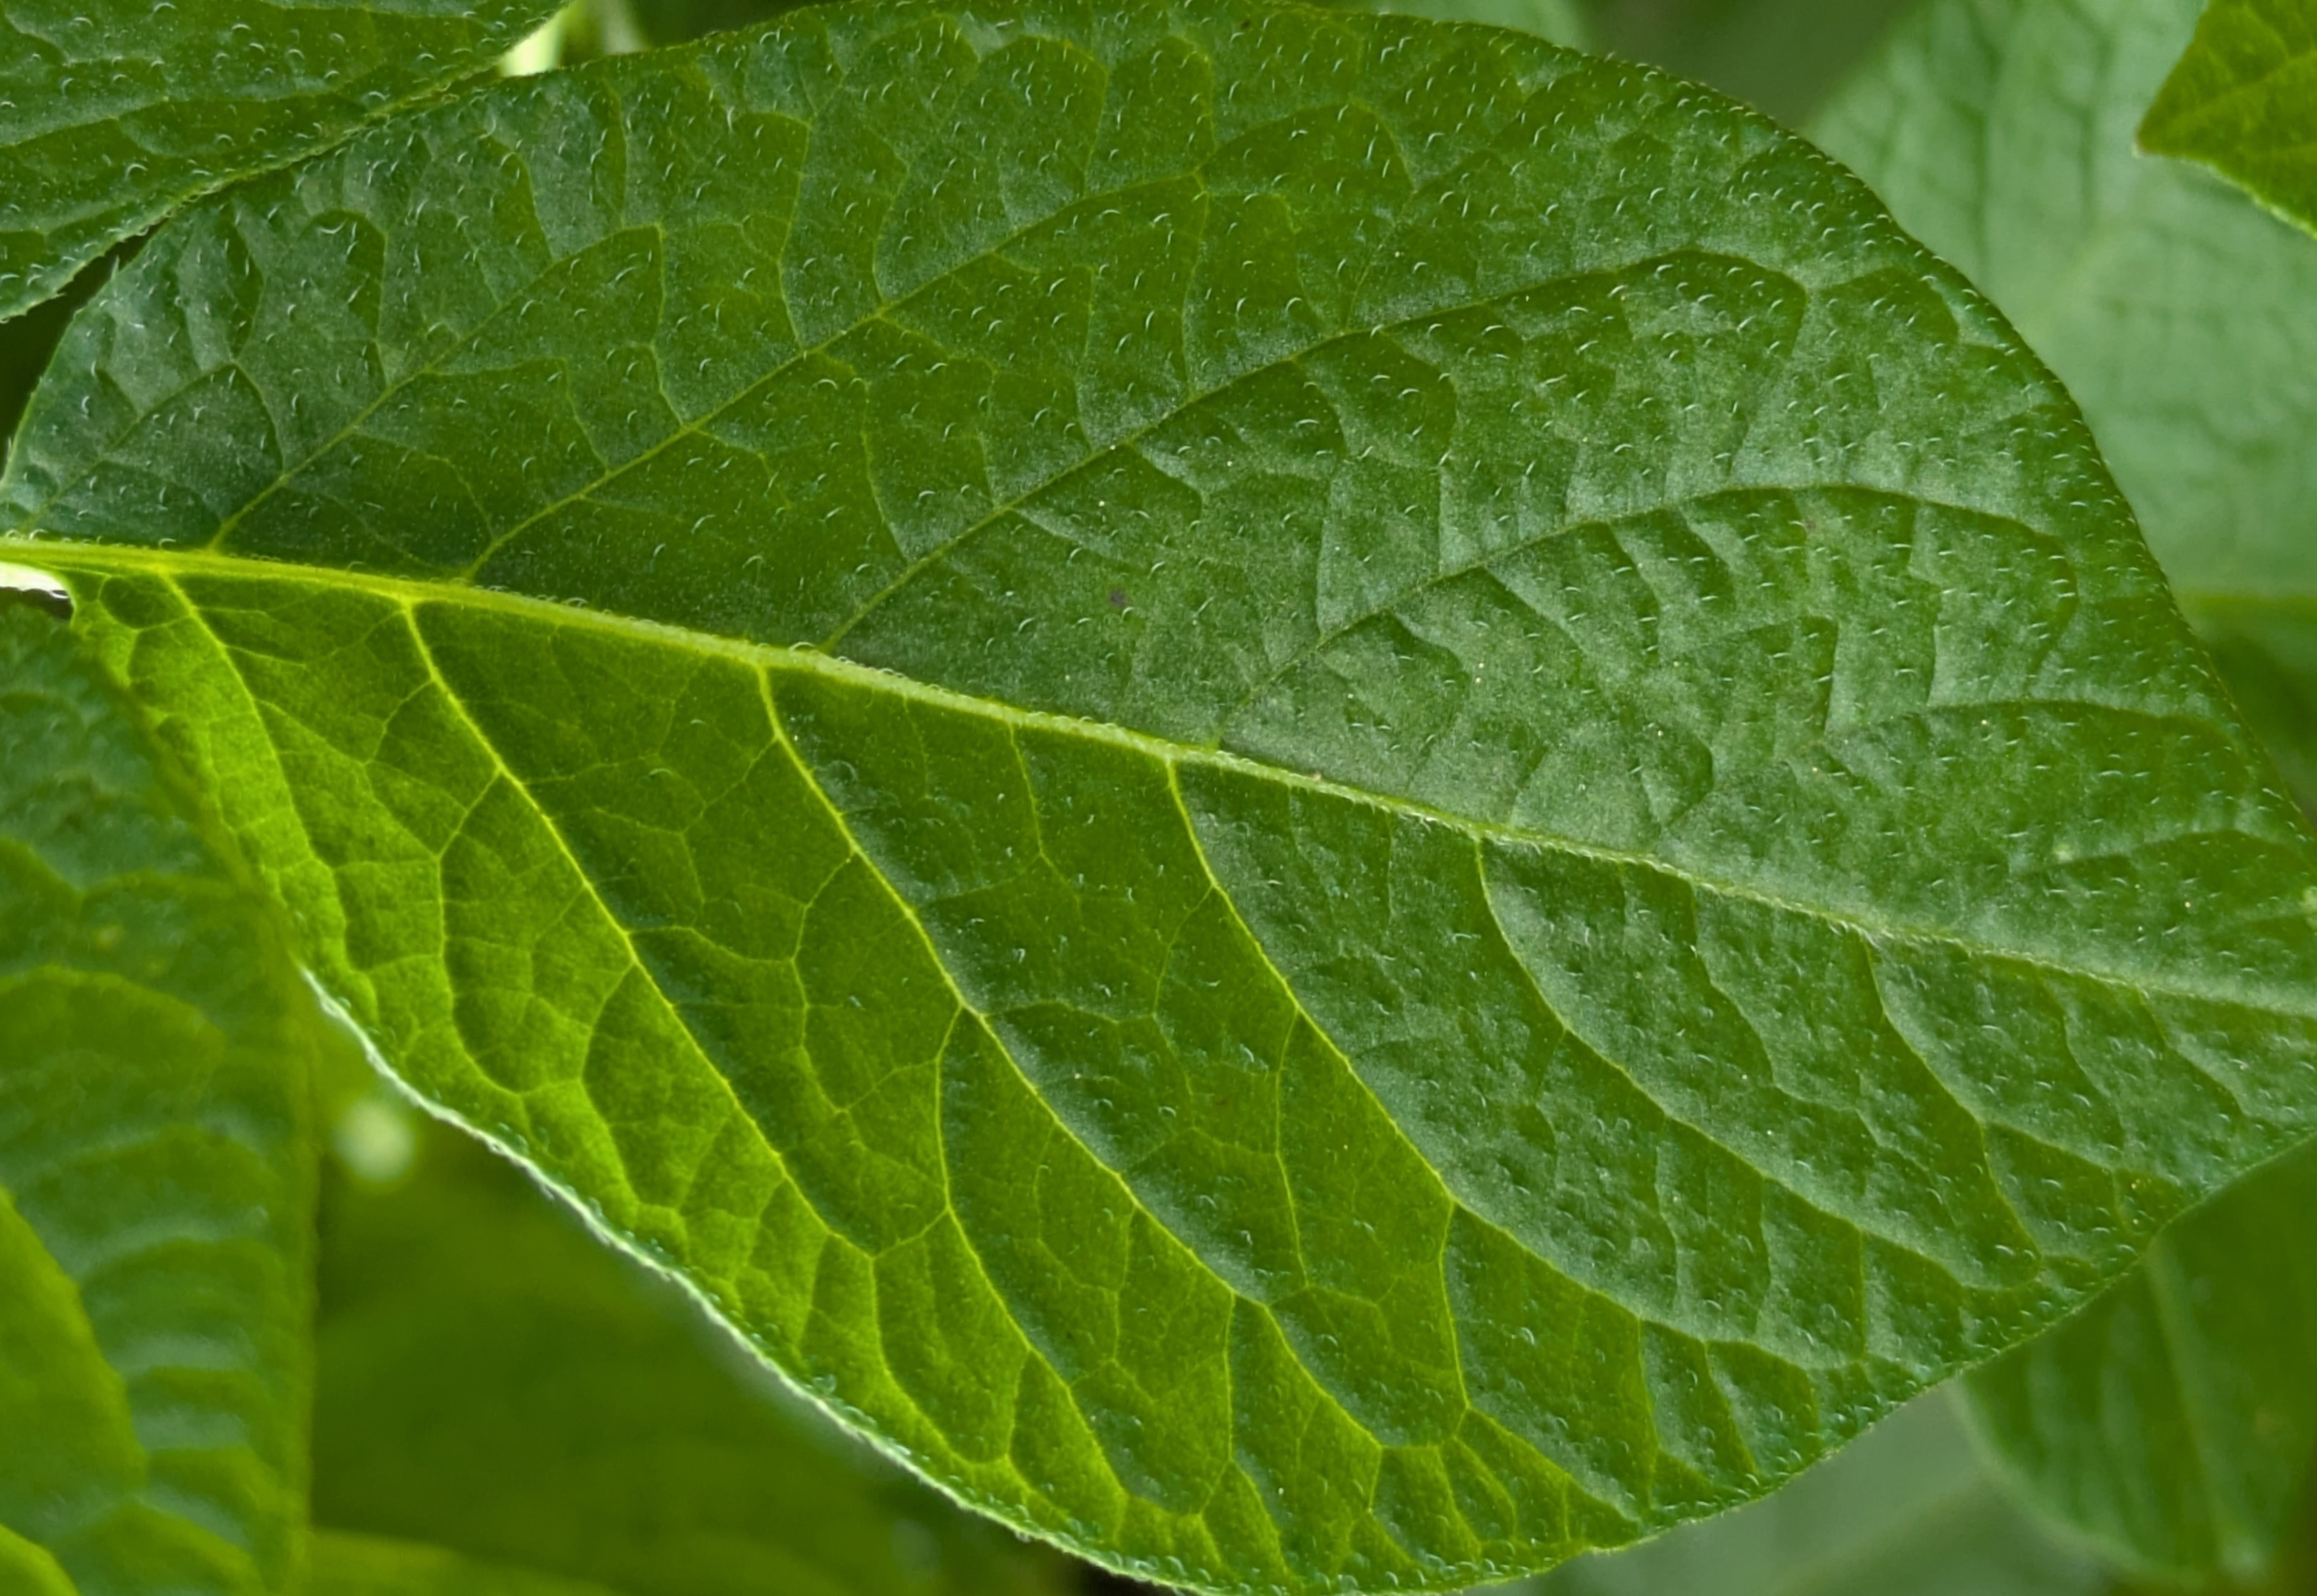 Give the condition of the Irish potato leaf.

healthy
